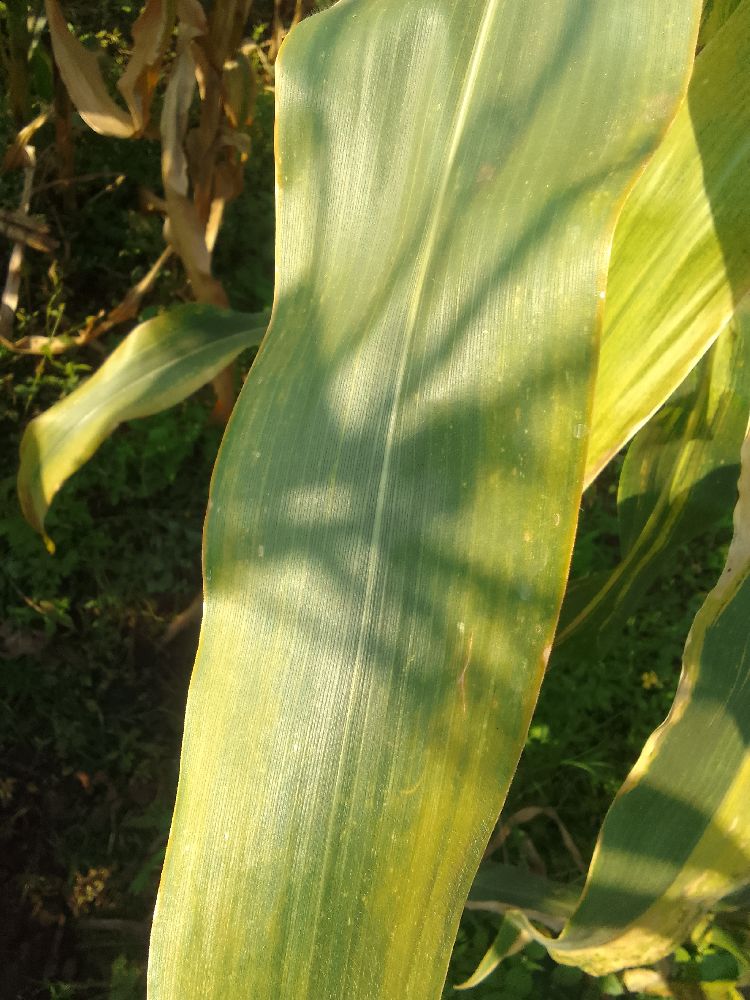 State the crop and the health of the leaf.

maize, maize lethal necrosis
